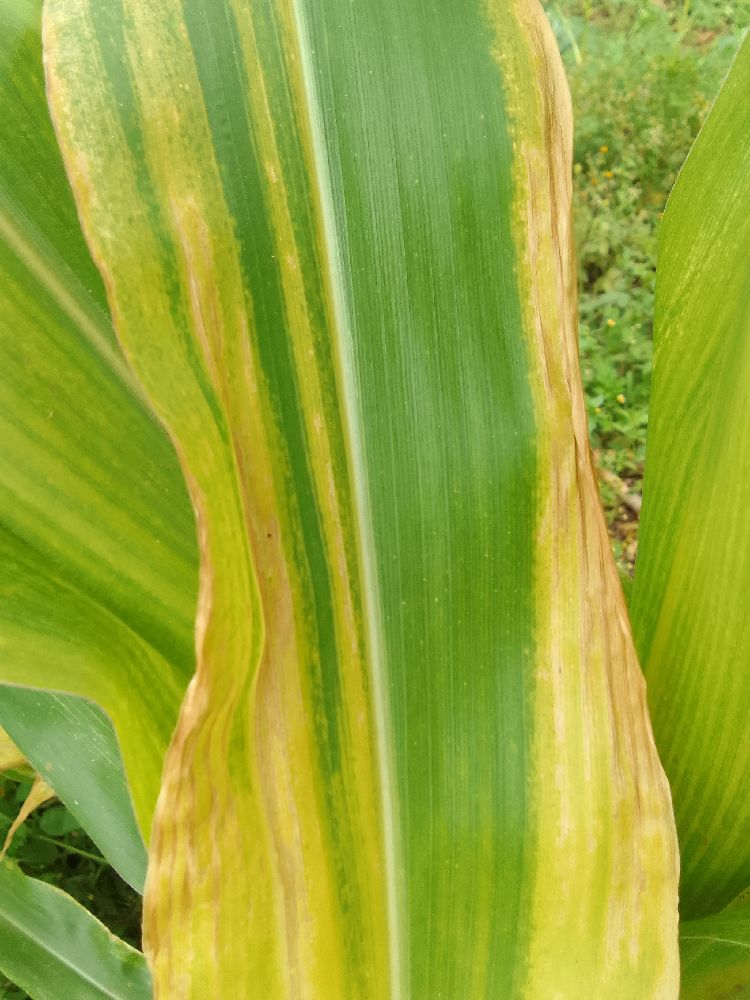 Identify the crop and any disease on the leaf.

maize, maize lethal necrosis
